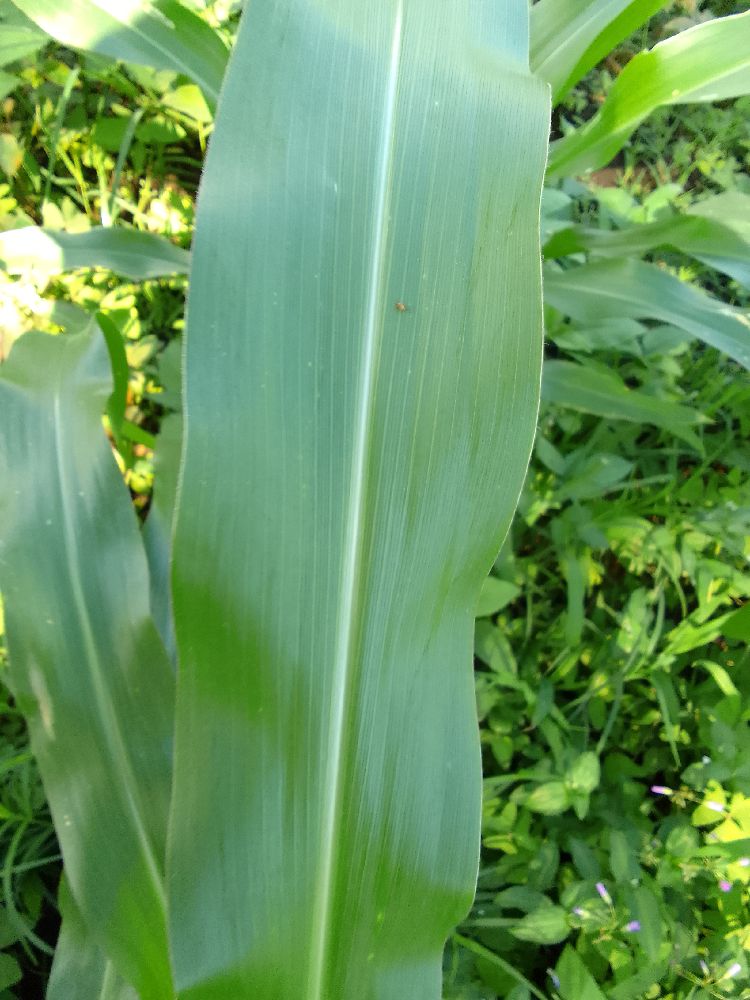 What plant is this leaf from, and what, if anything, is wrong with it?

maize, healthy
